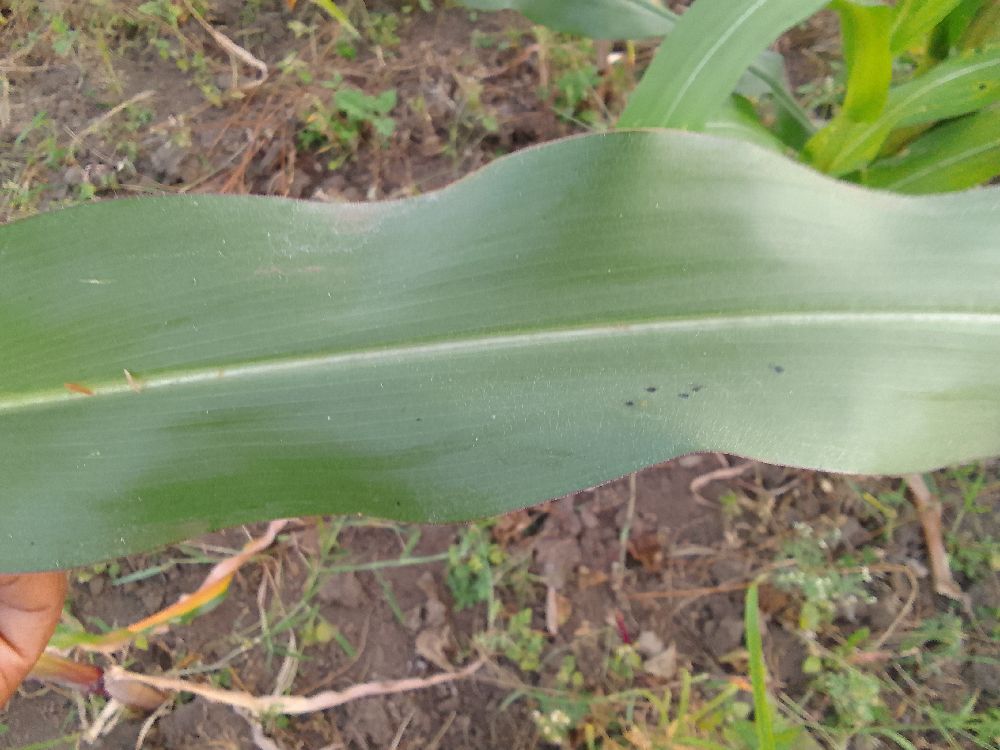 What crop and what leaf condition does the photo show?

maize, healthy
